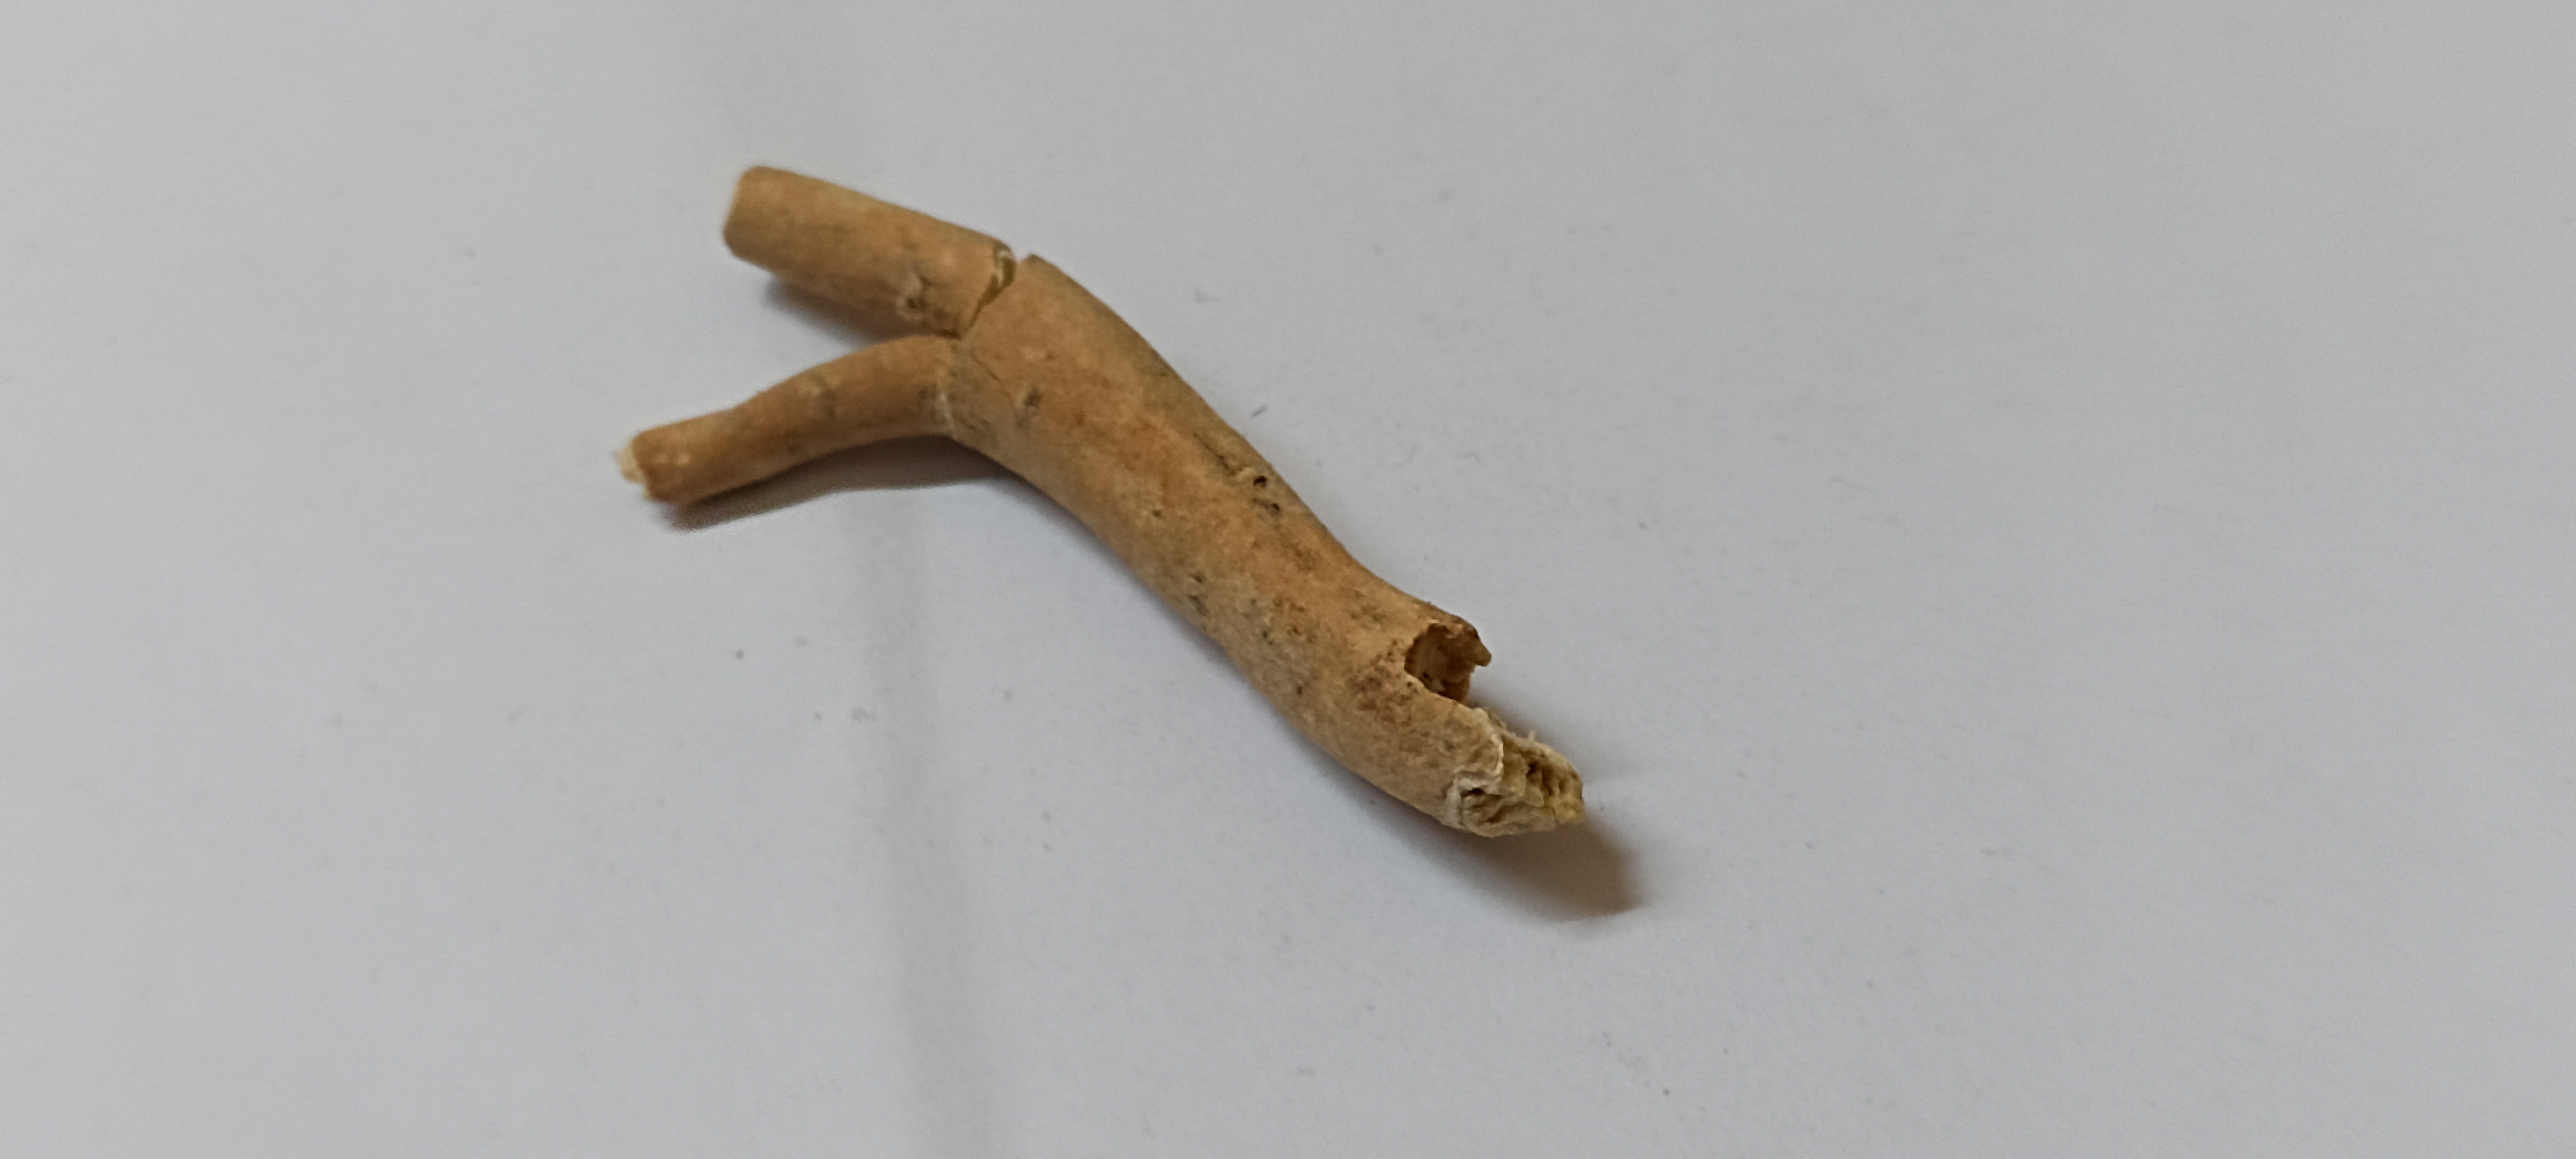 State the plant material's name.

ashwagandha
